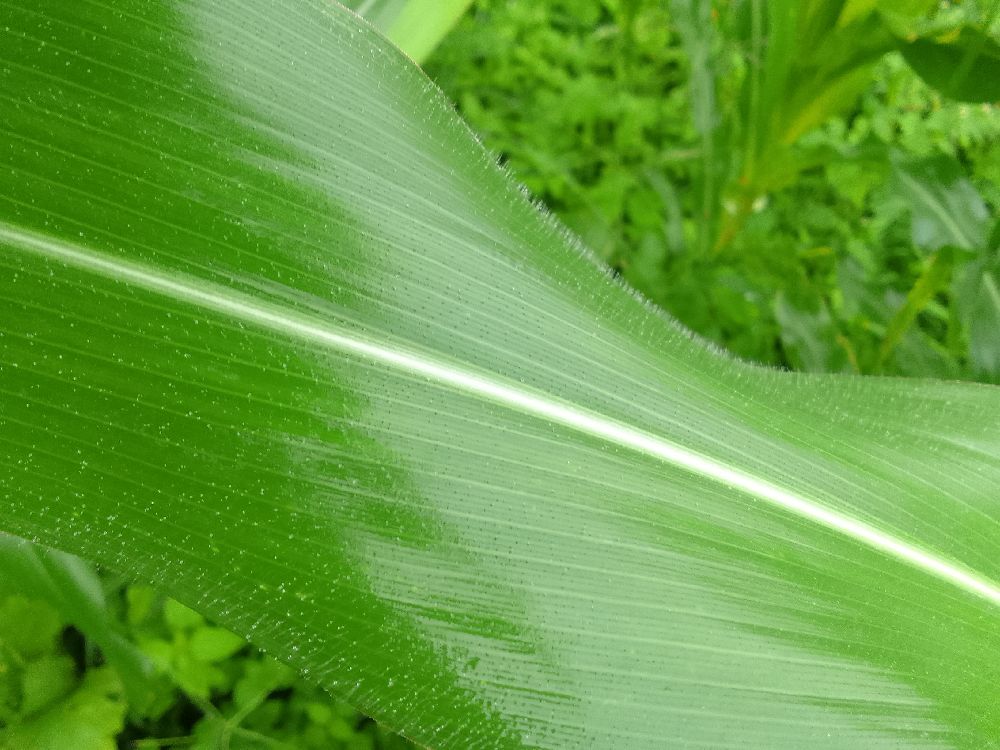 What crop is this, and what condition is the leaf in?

maize, healthy
